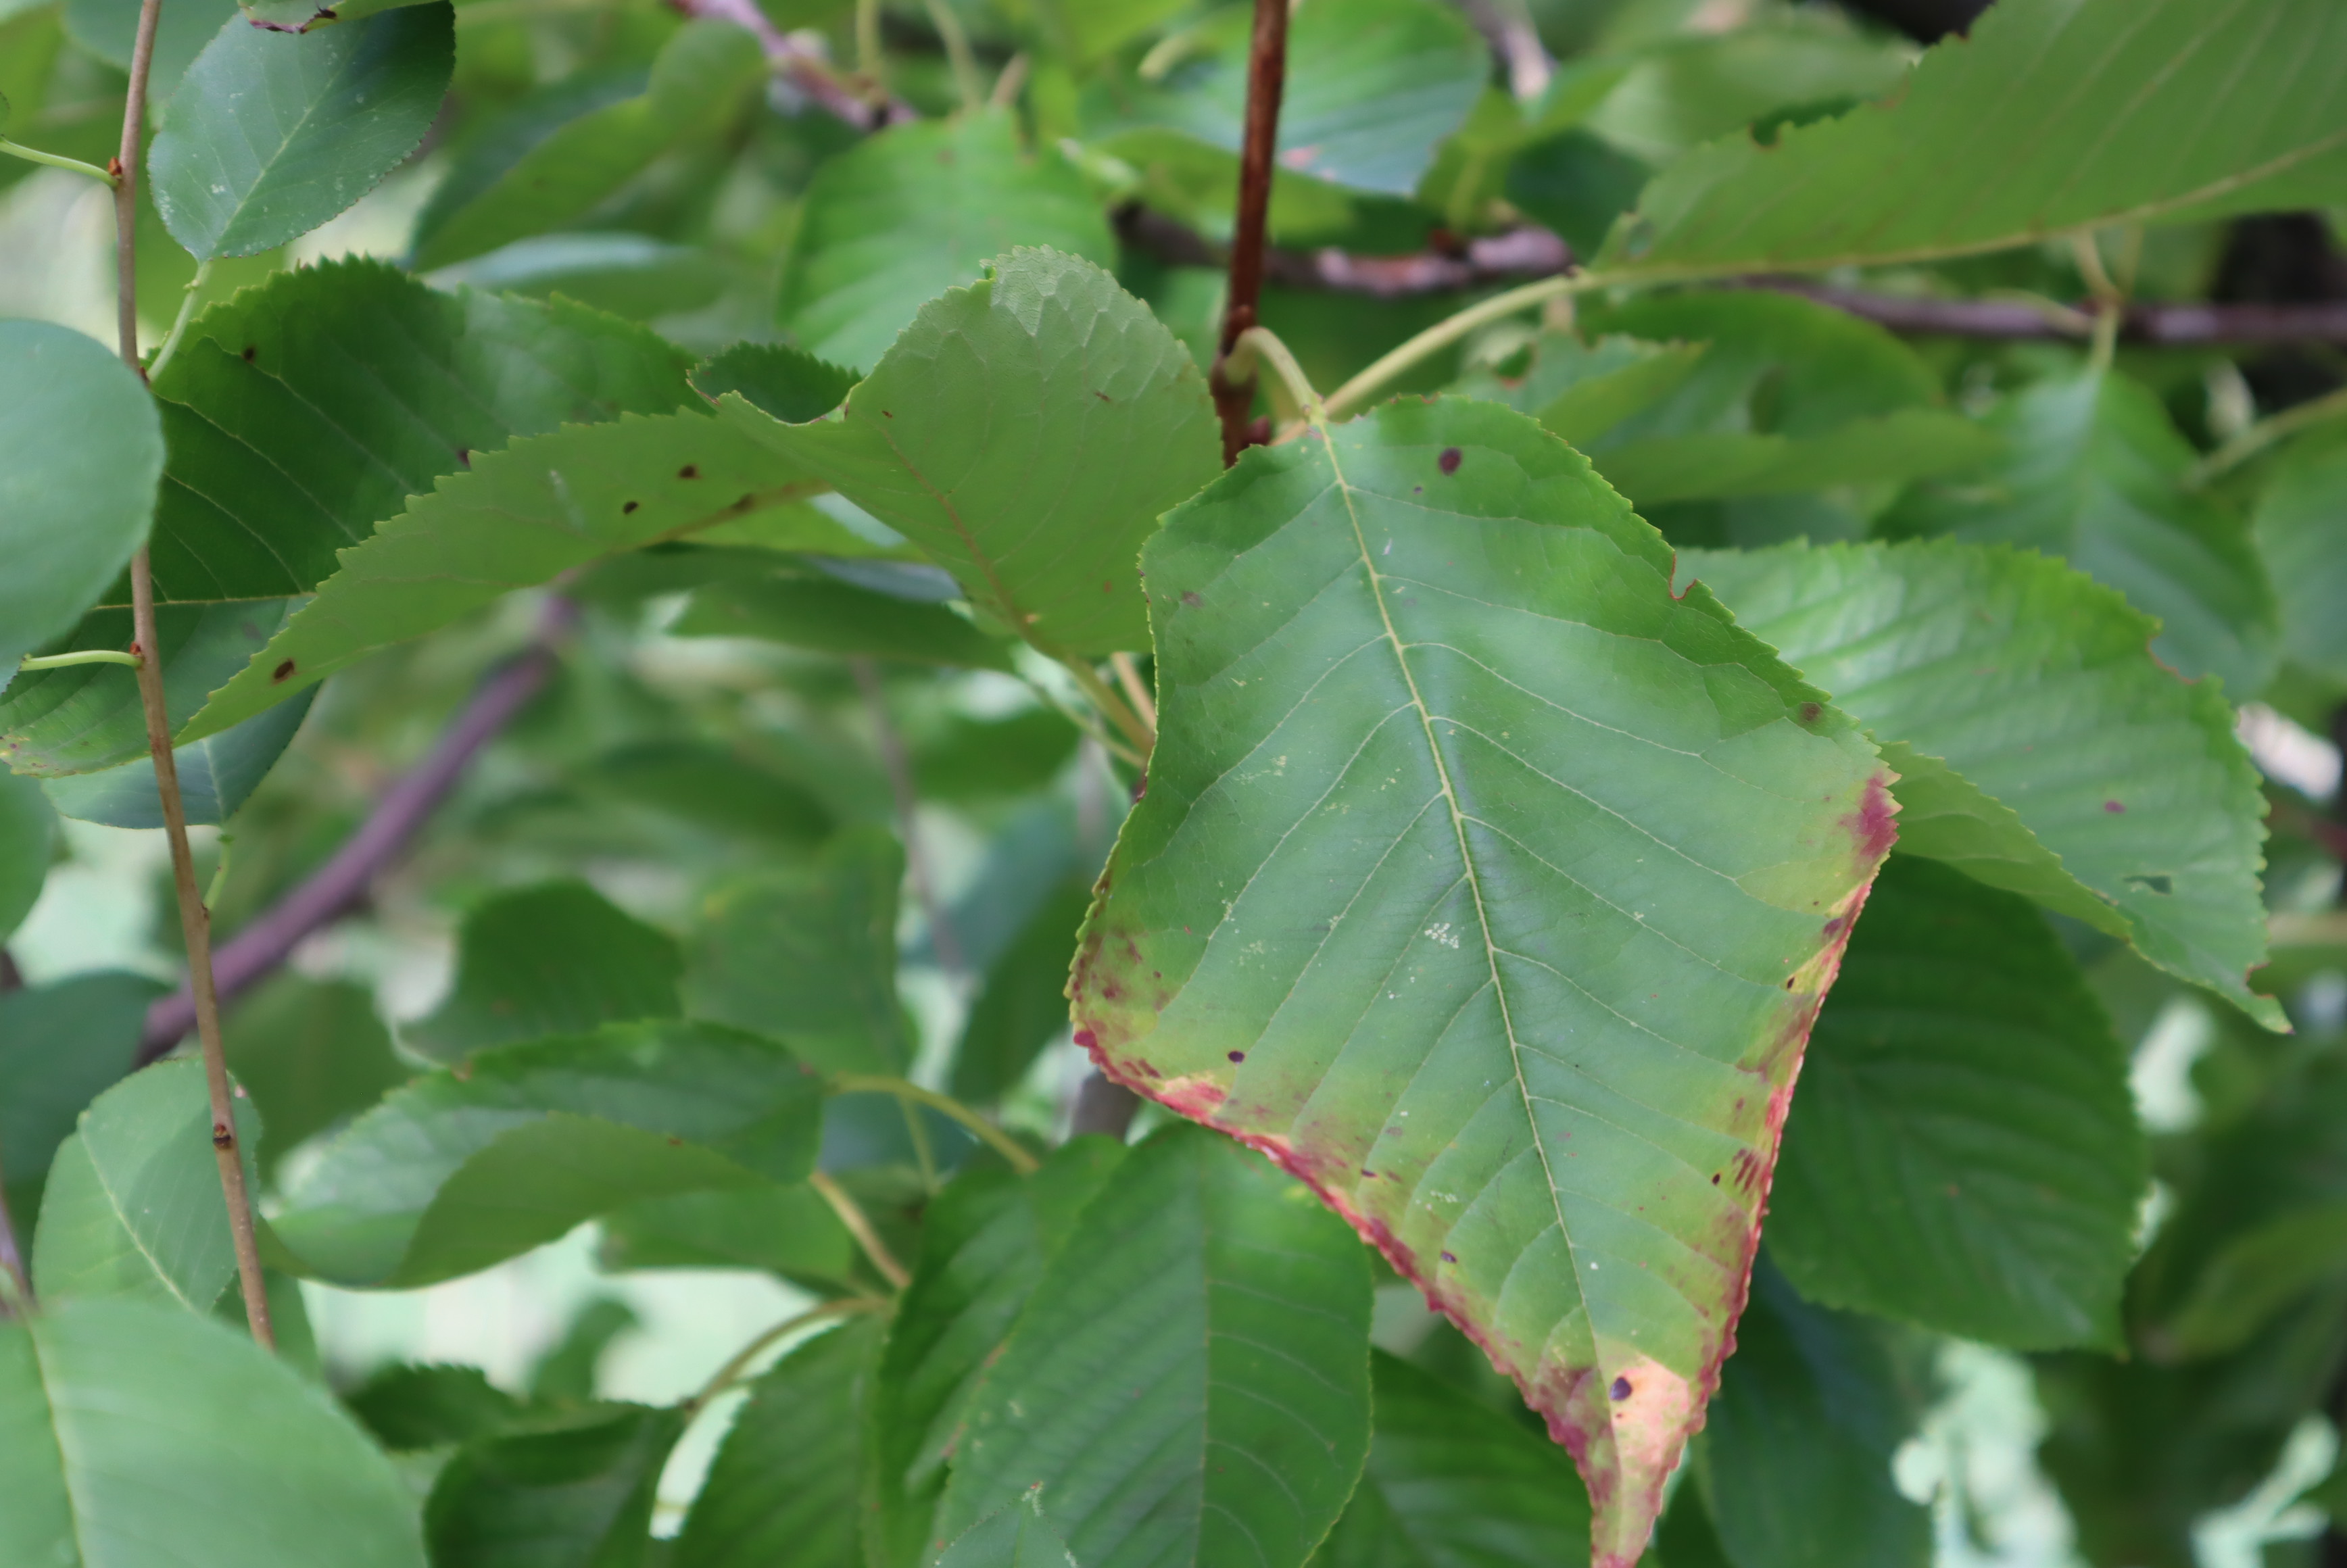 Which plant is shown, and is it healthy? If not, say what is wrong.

cherry, leaf spot
